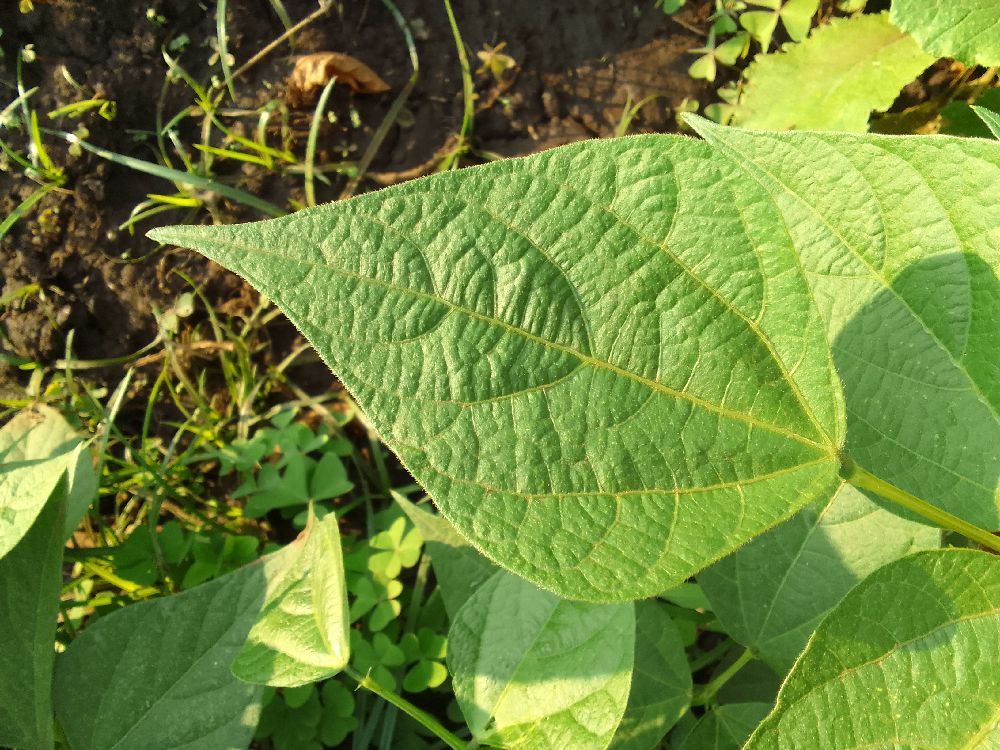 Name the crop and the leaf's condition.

common bean, healthy
